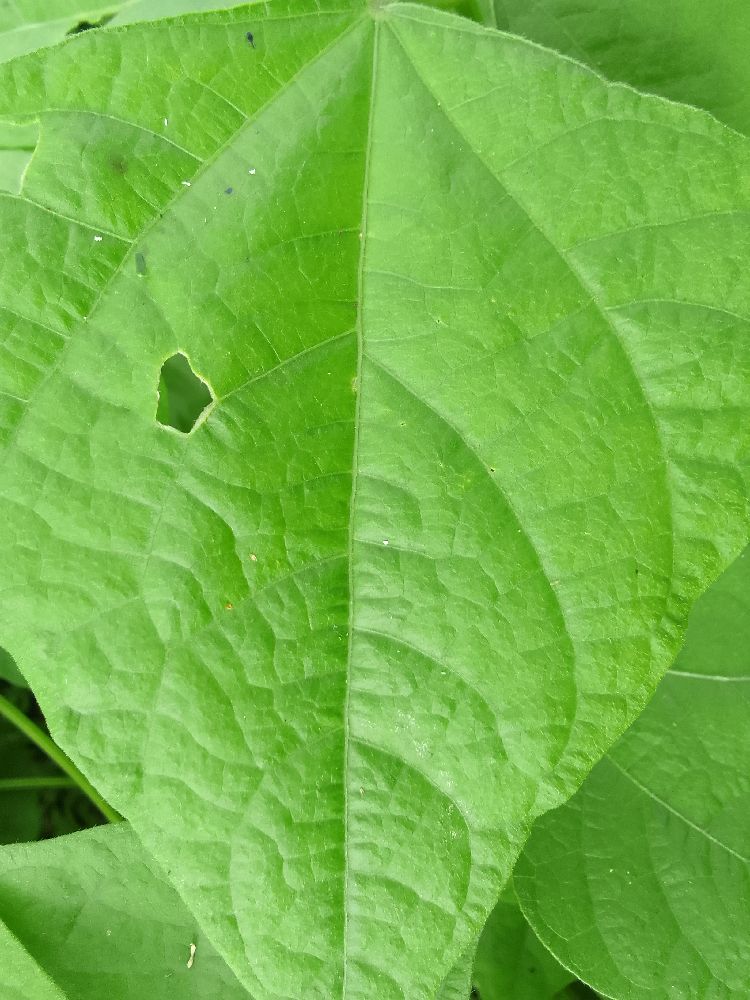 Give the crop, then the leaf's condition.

common bean, healthy
